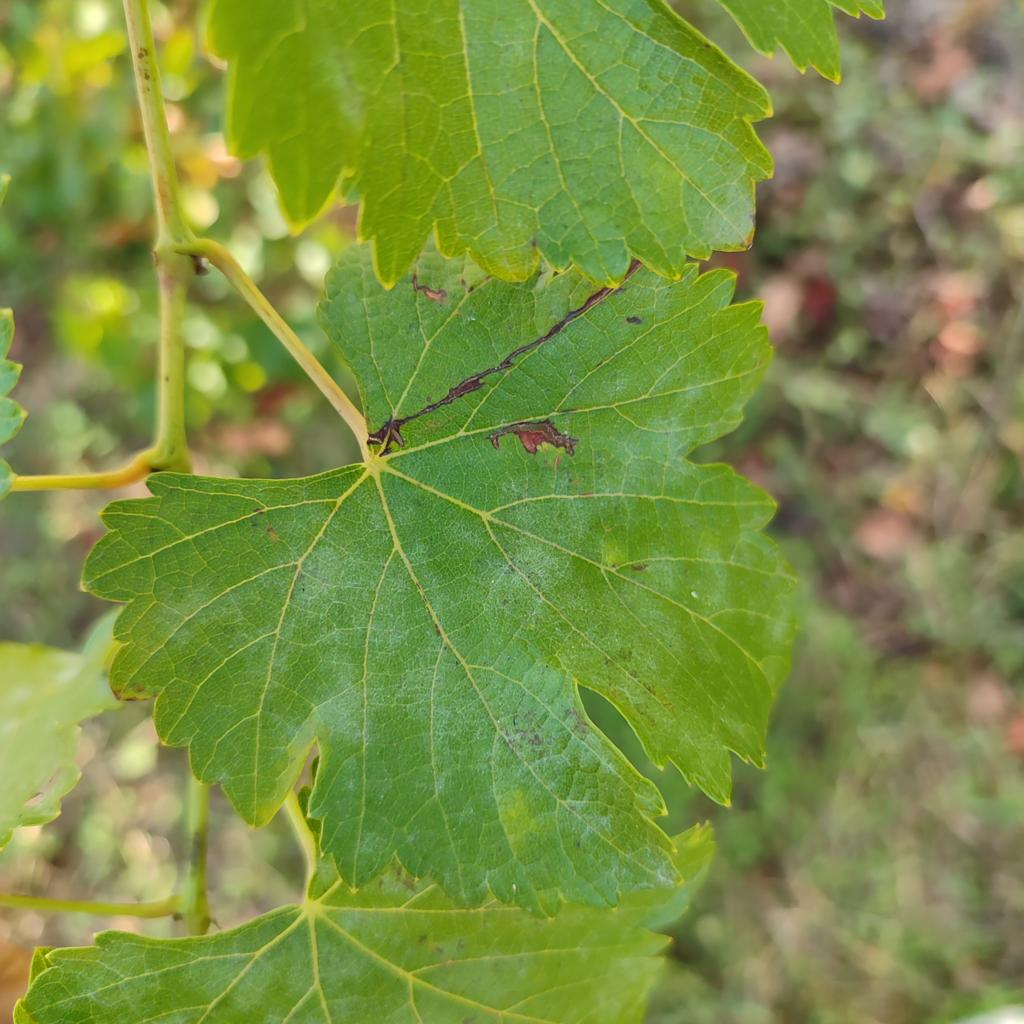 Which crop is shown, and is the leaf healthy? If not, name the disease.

grapevine, powdery mildew
